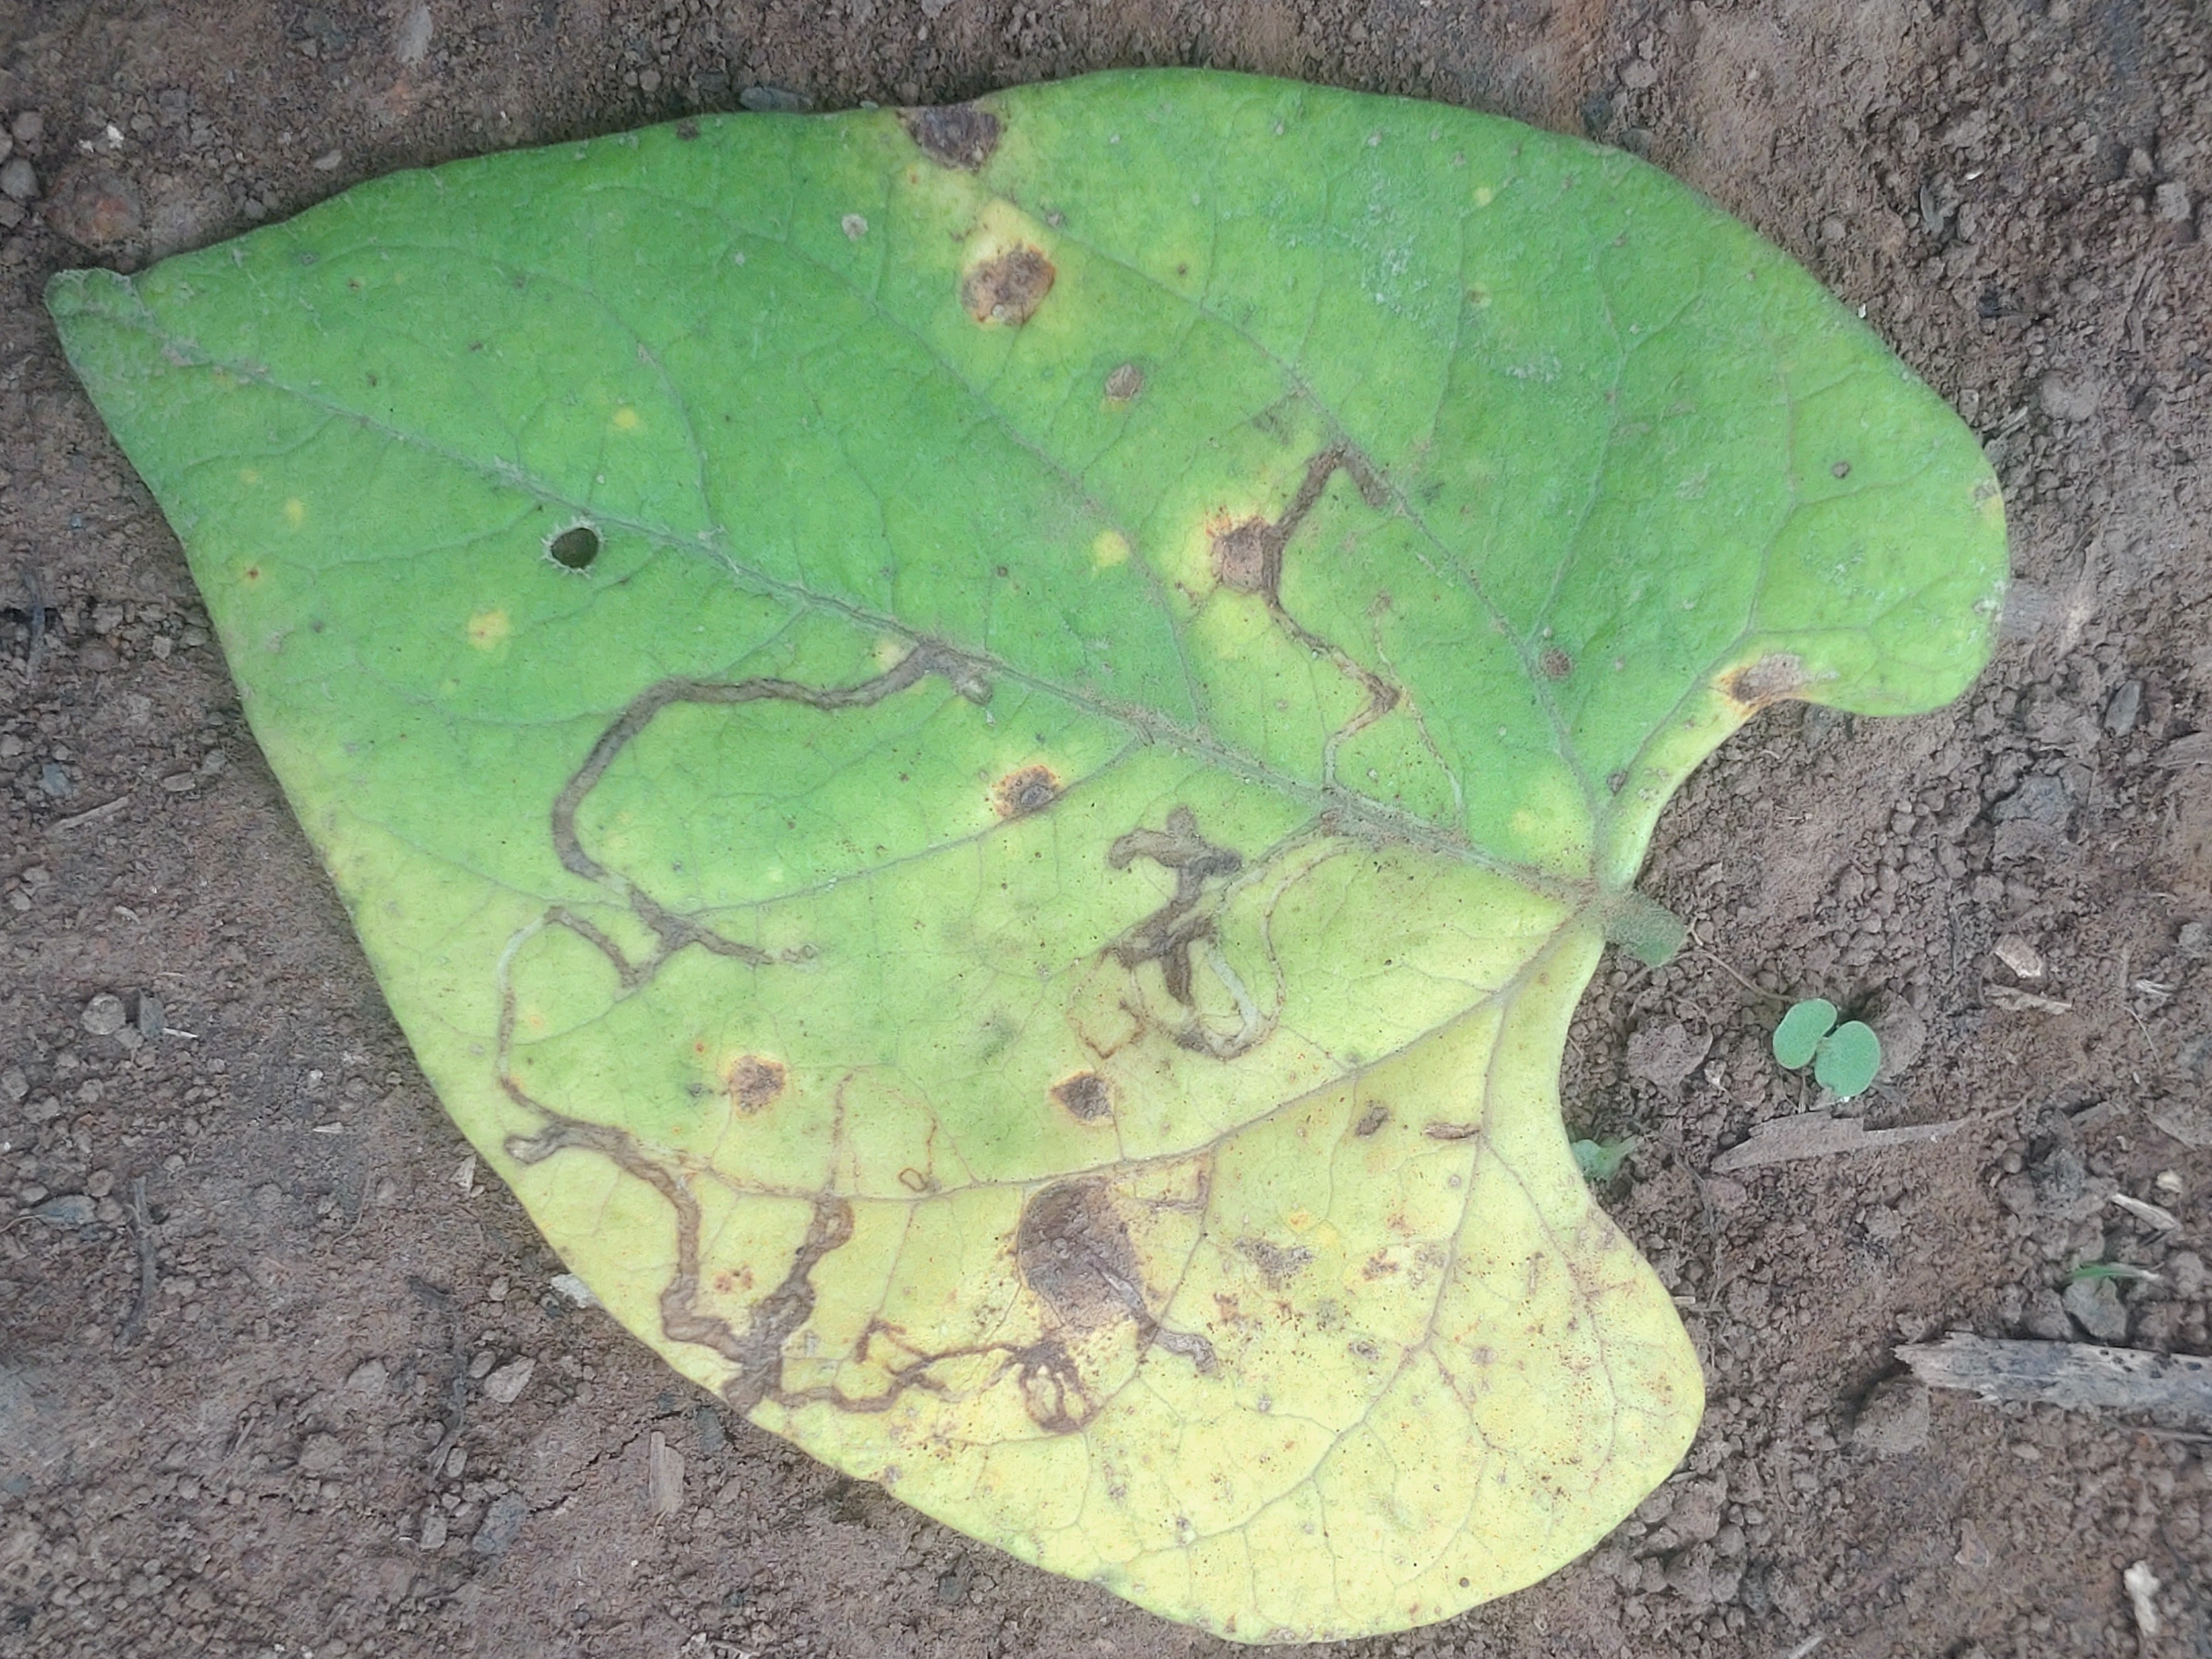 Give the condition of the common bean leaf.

anthracnose
